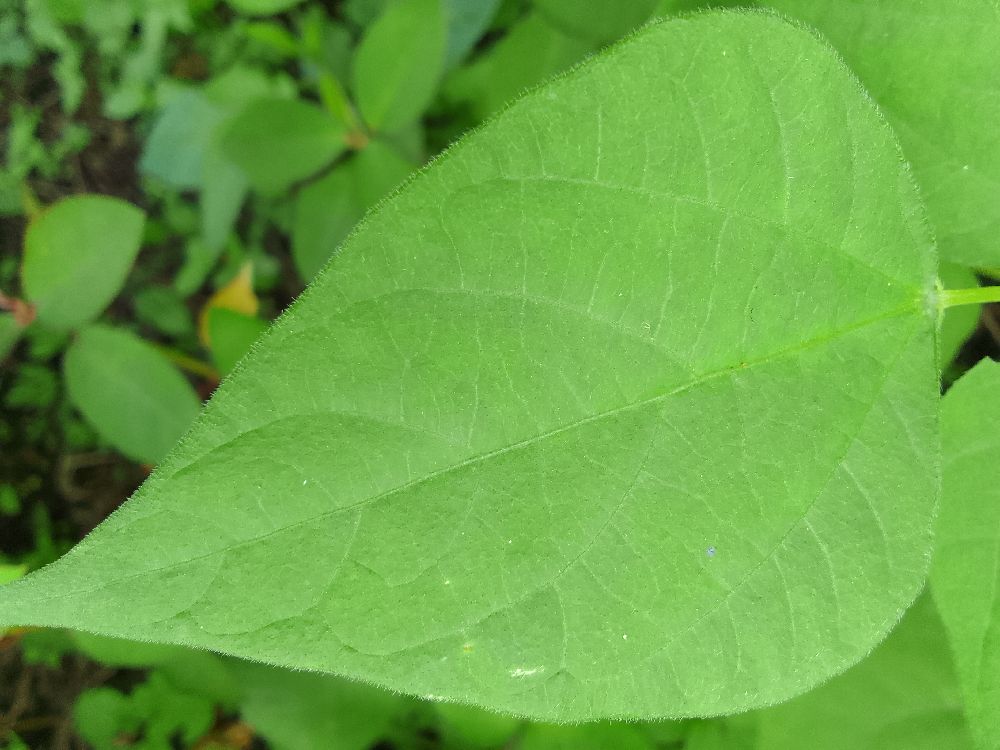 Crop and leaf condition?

common bean, healthy
